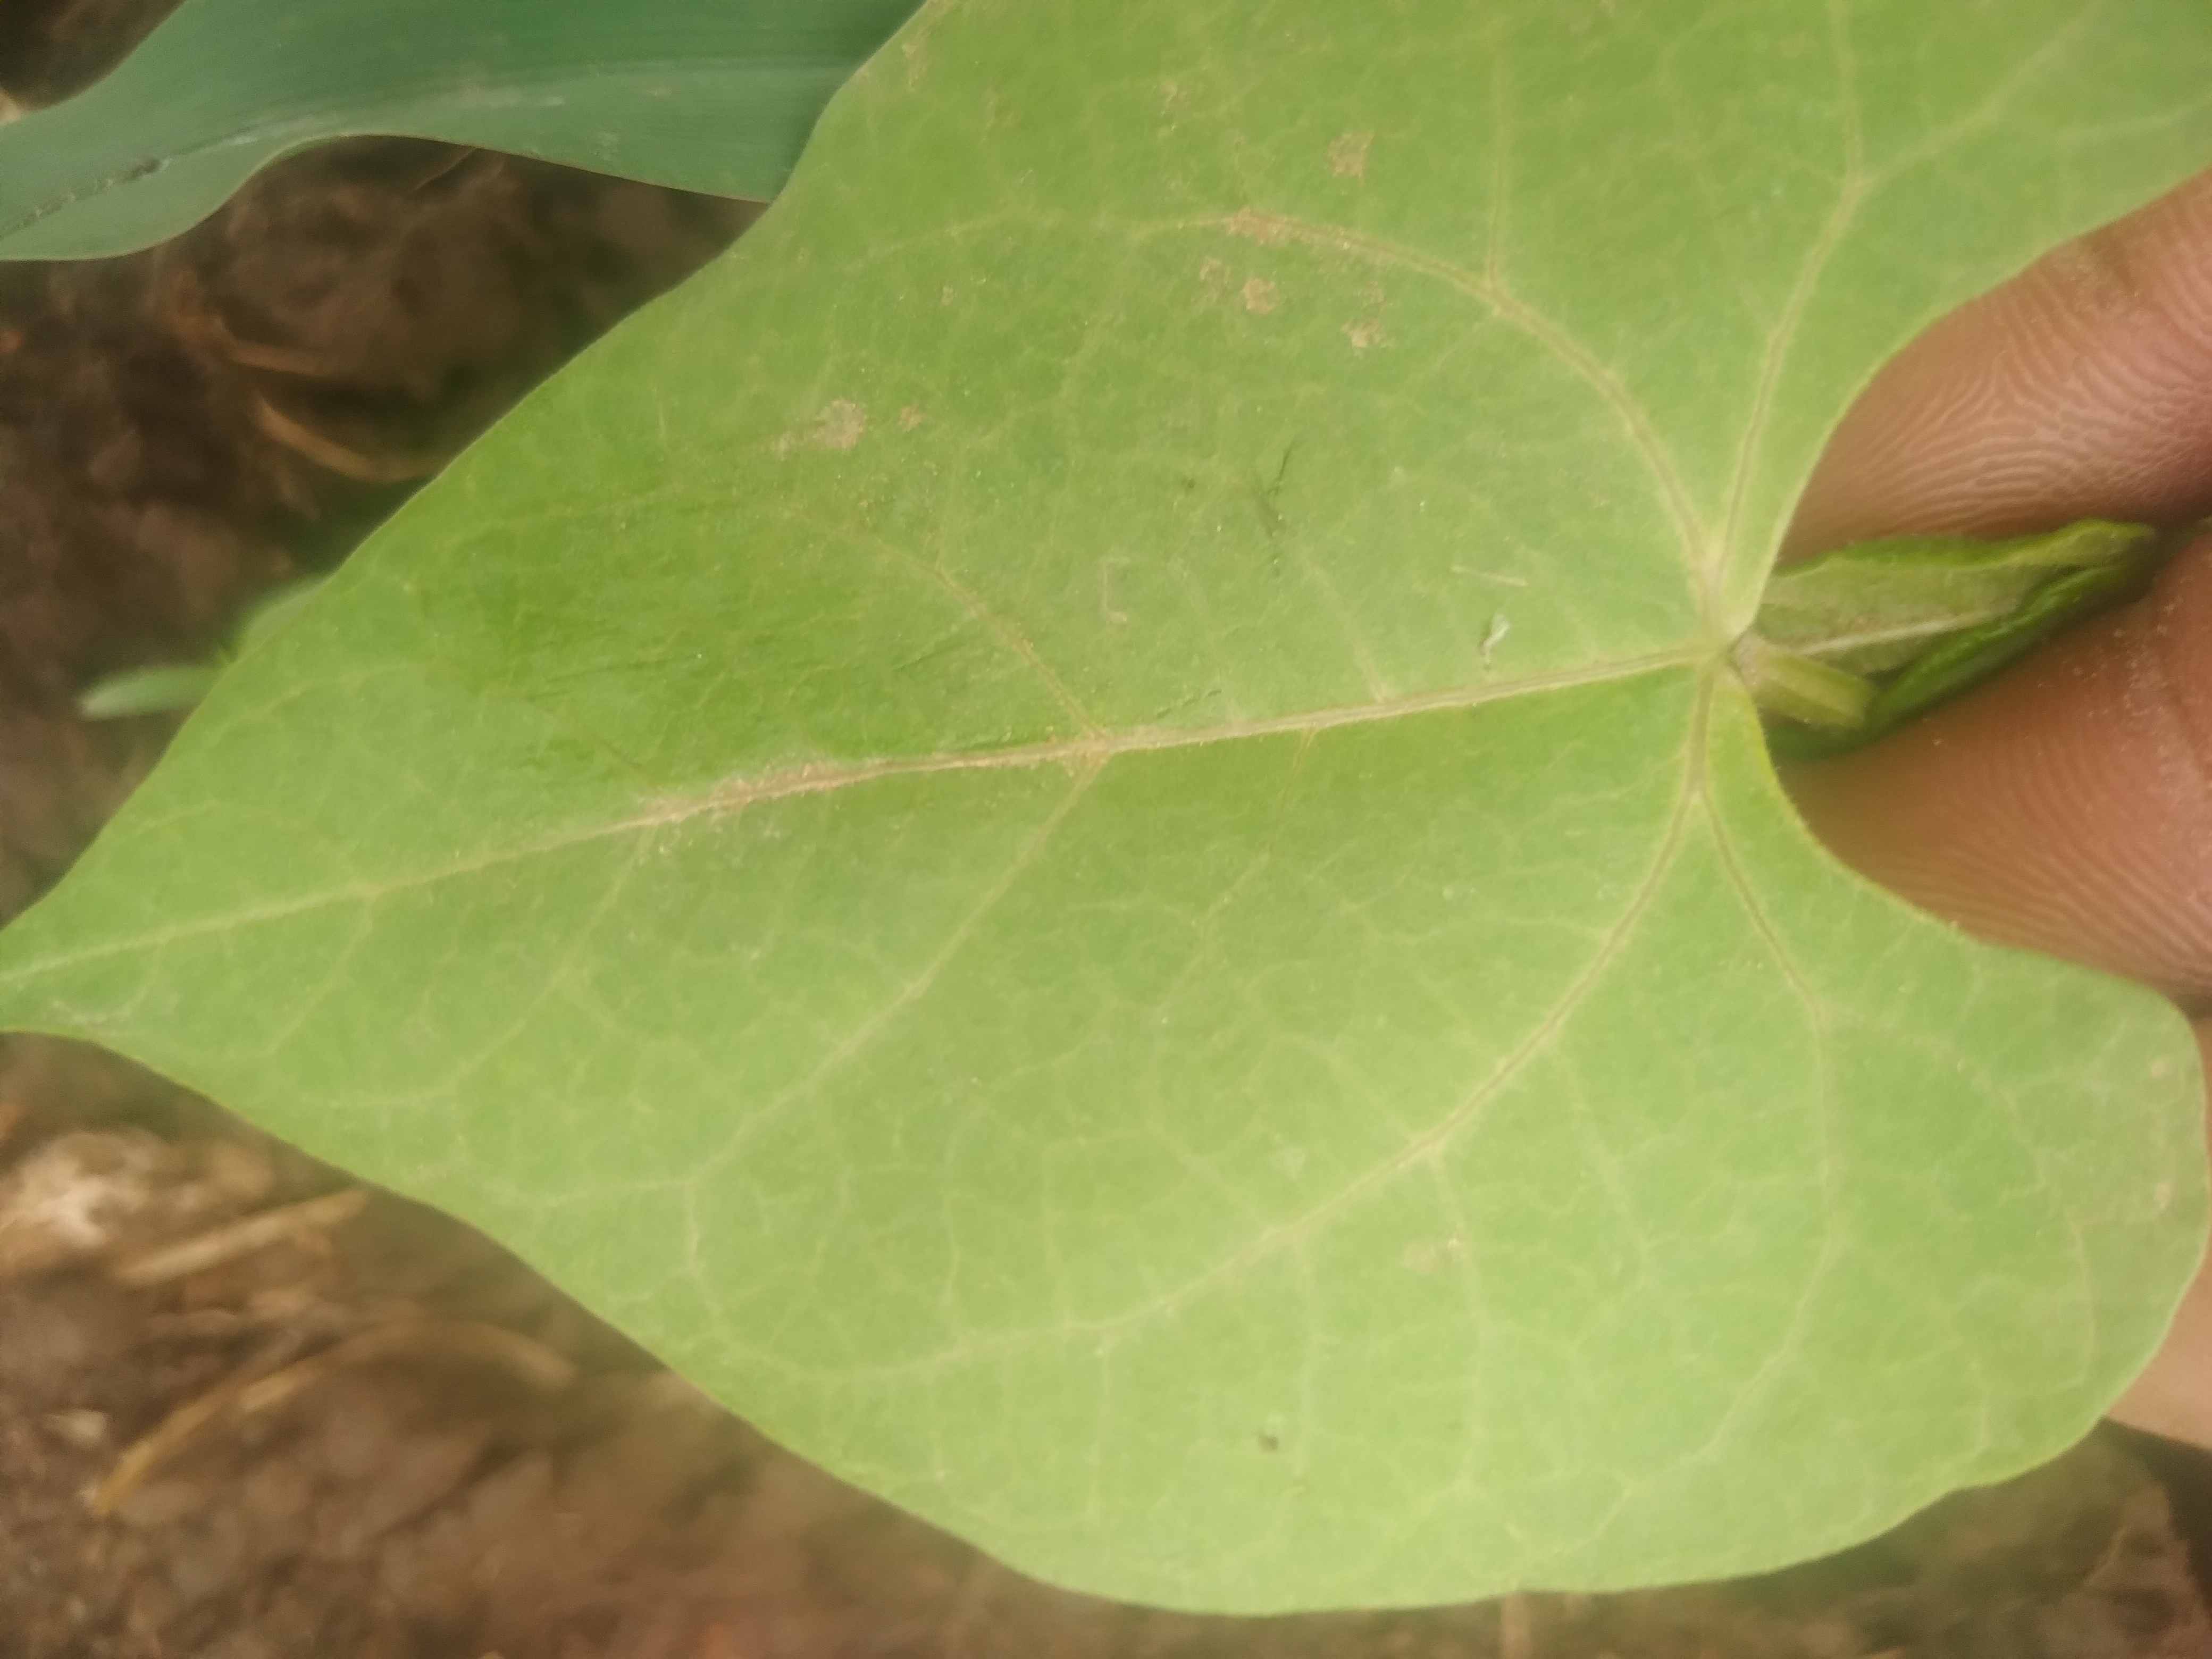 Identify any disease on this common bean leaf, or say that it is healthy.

healthy
